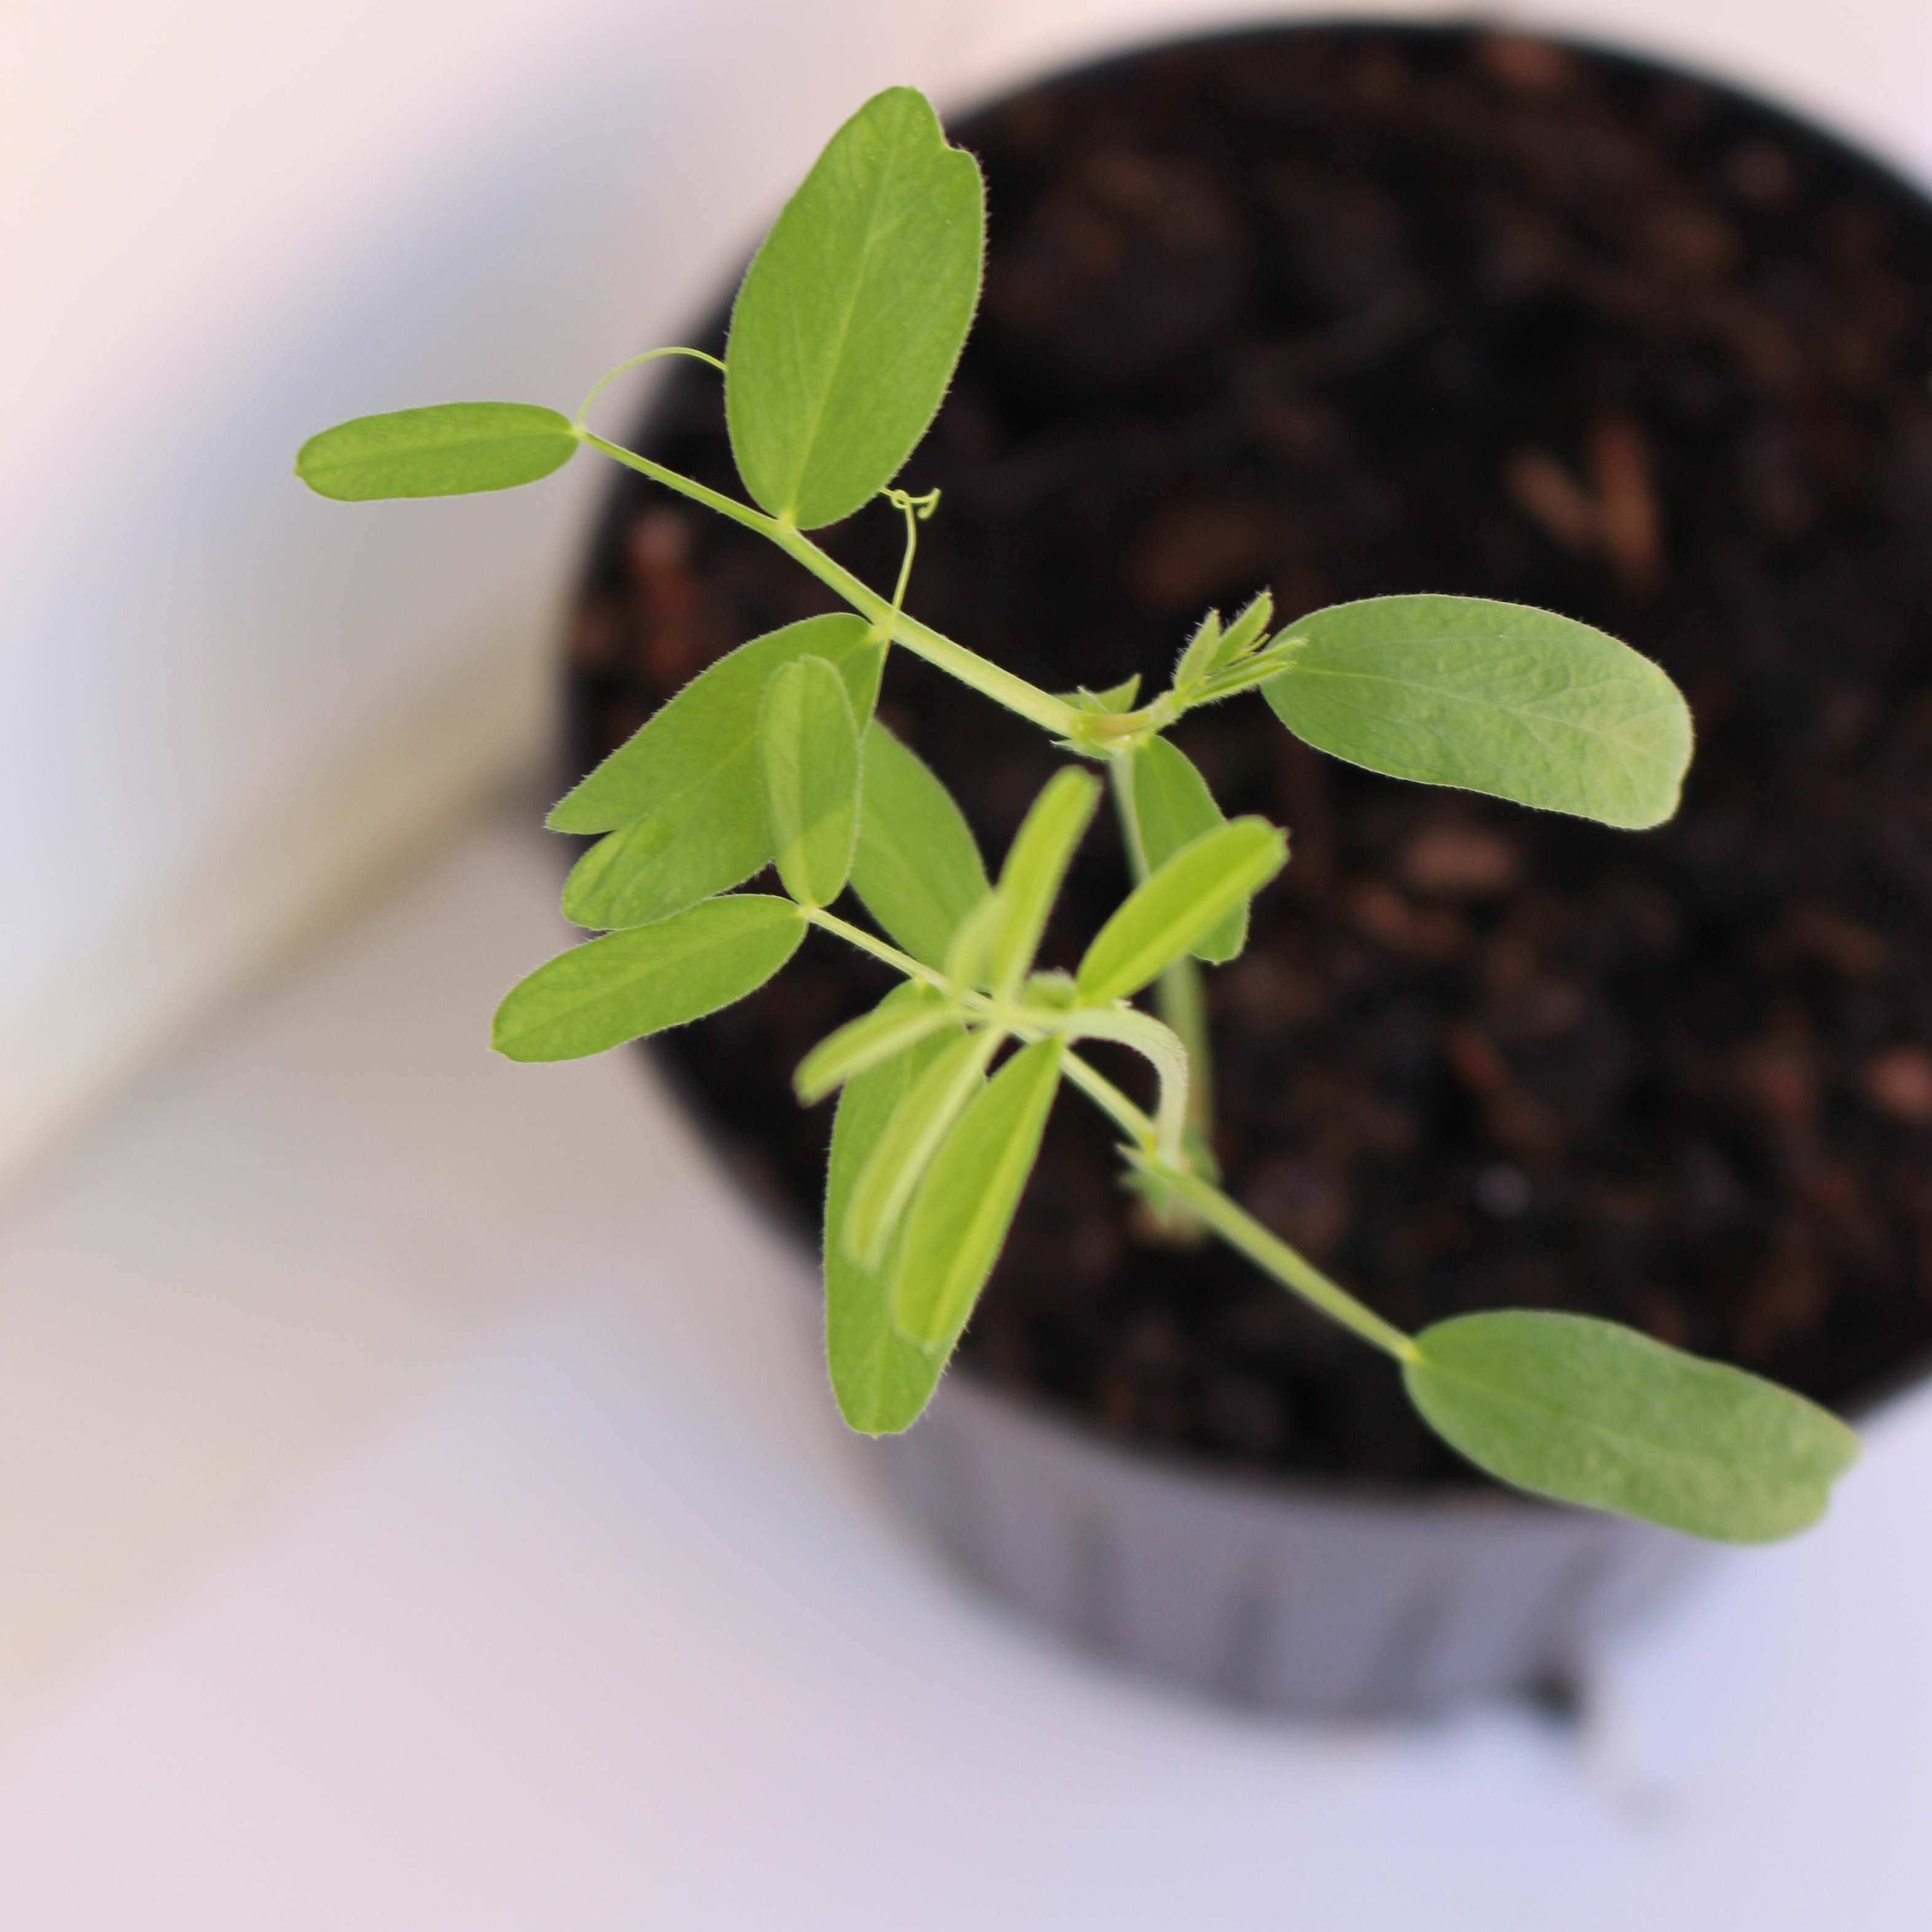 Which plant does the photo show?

Vicia sativa
